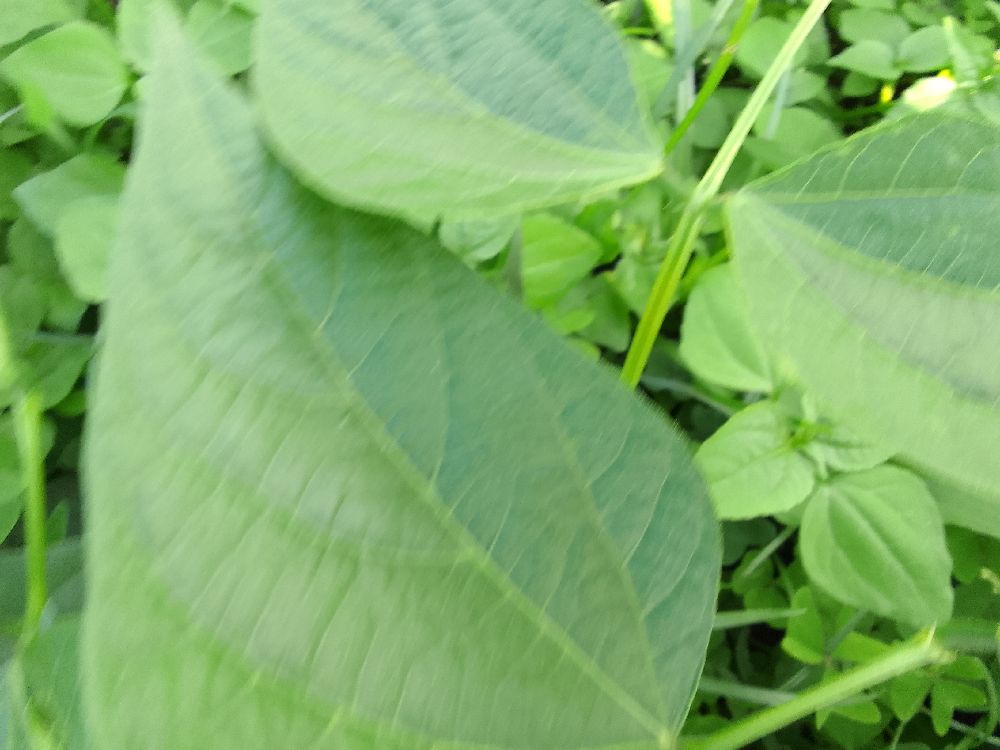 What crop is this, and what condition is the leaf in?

common bean, healthy
